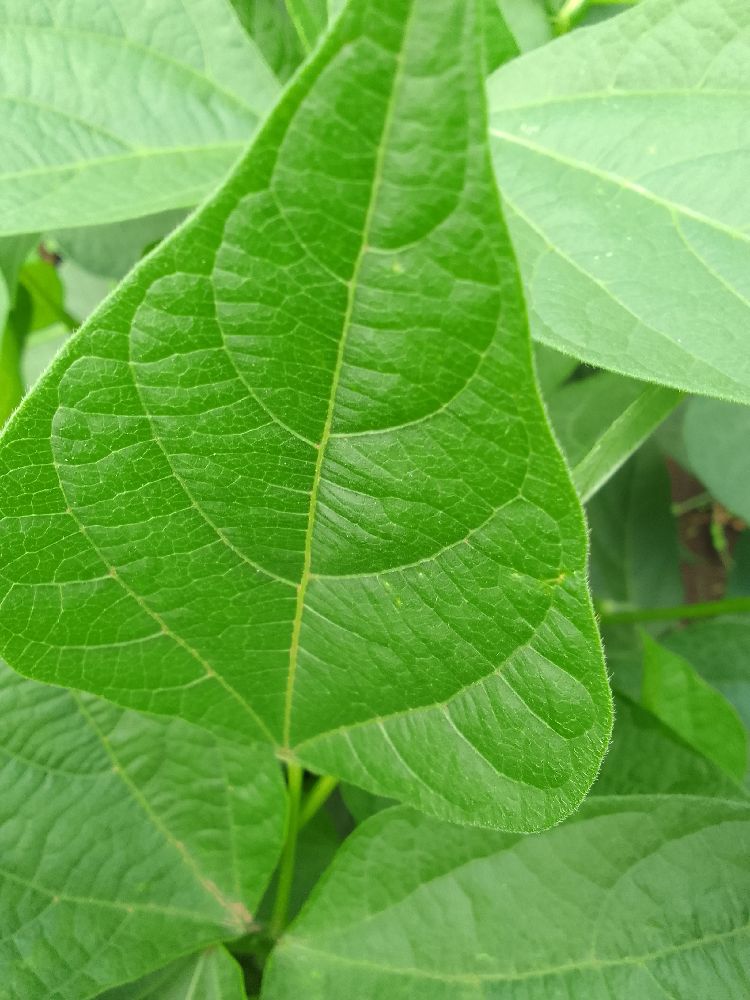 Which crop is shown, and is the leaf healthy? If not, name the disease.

common bean, healthy
